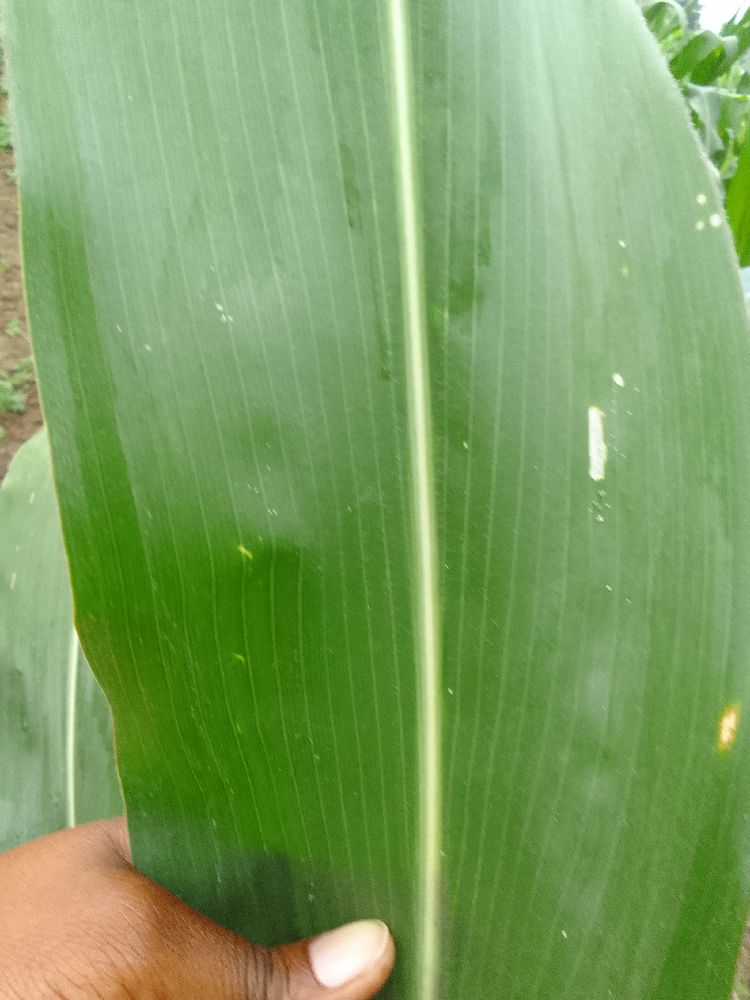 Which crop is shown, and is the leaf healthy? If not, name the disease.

maize, healthy
